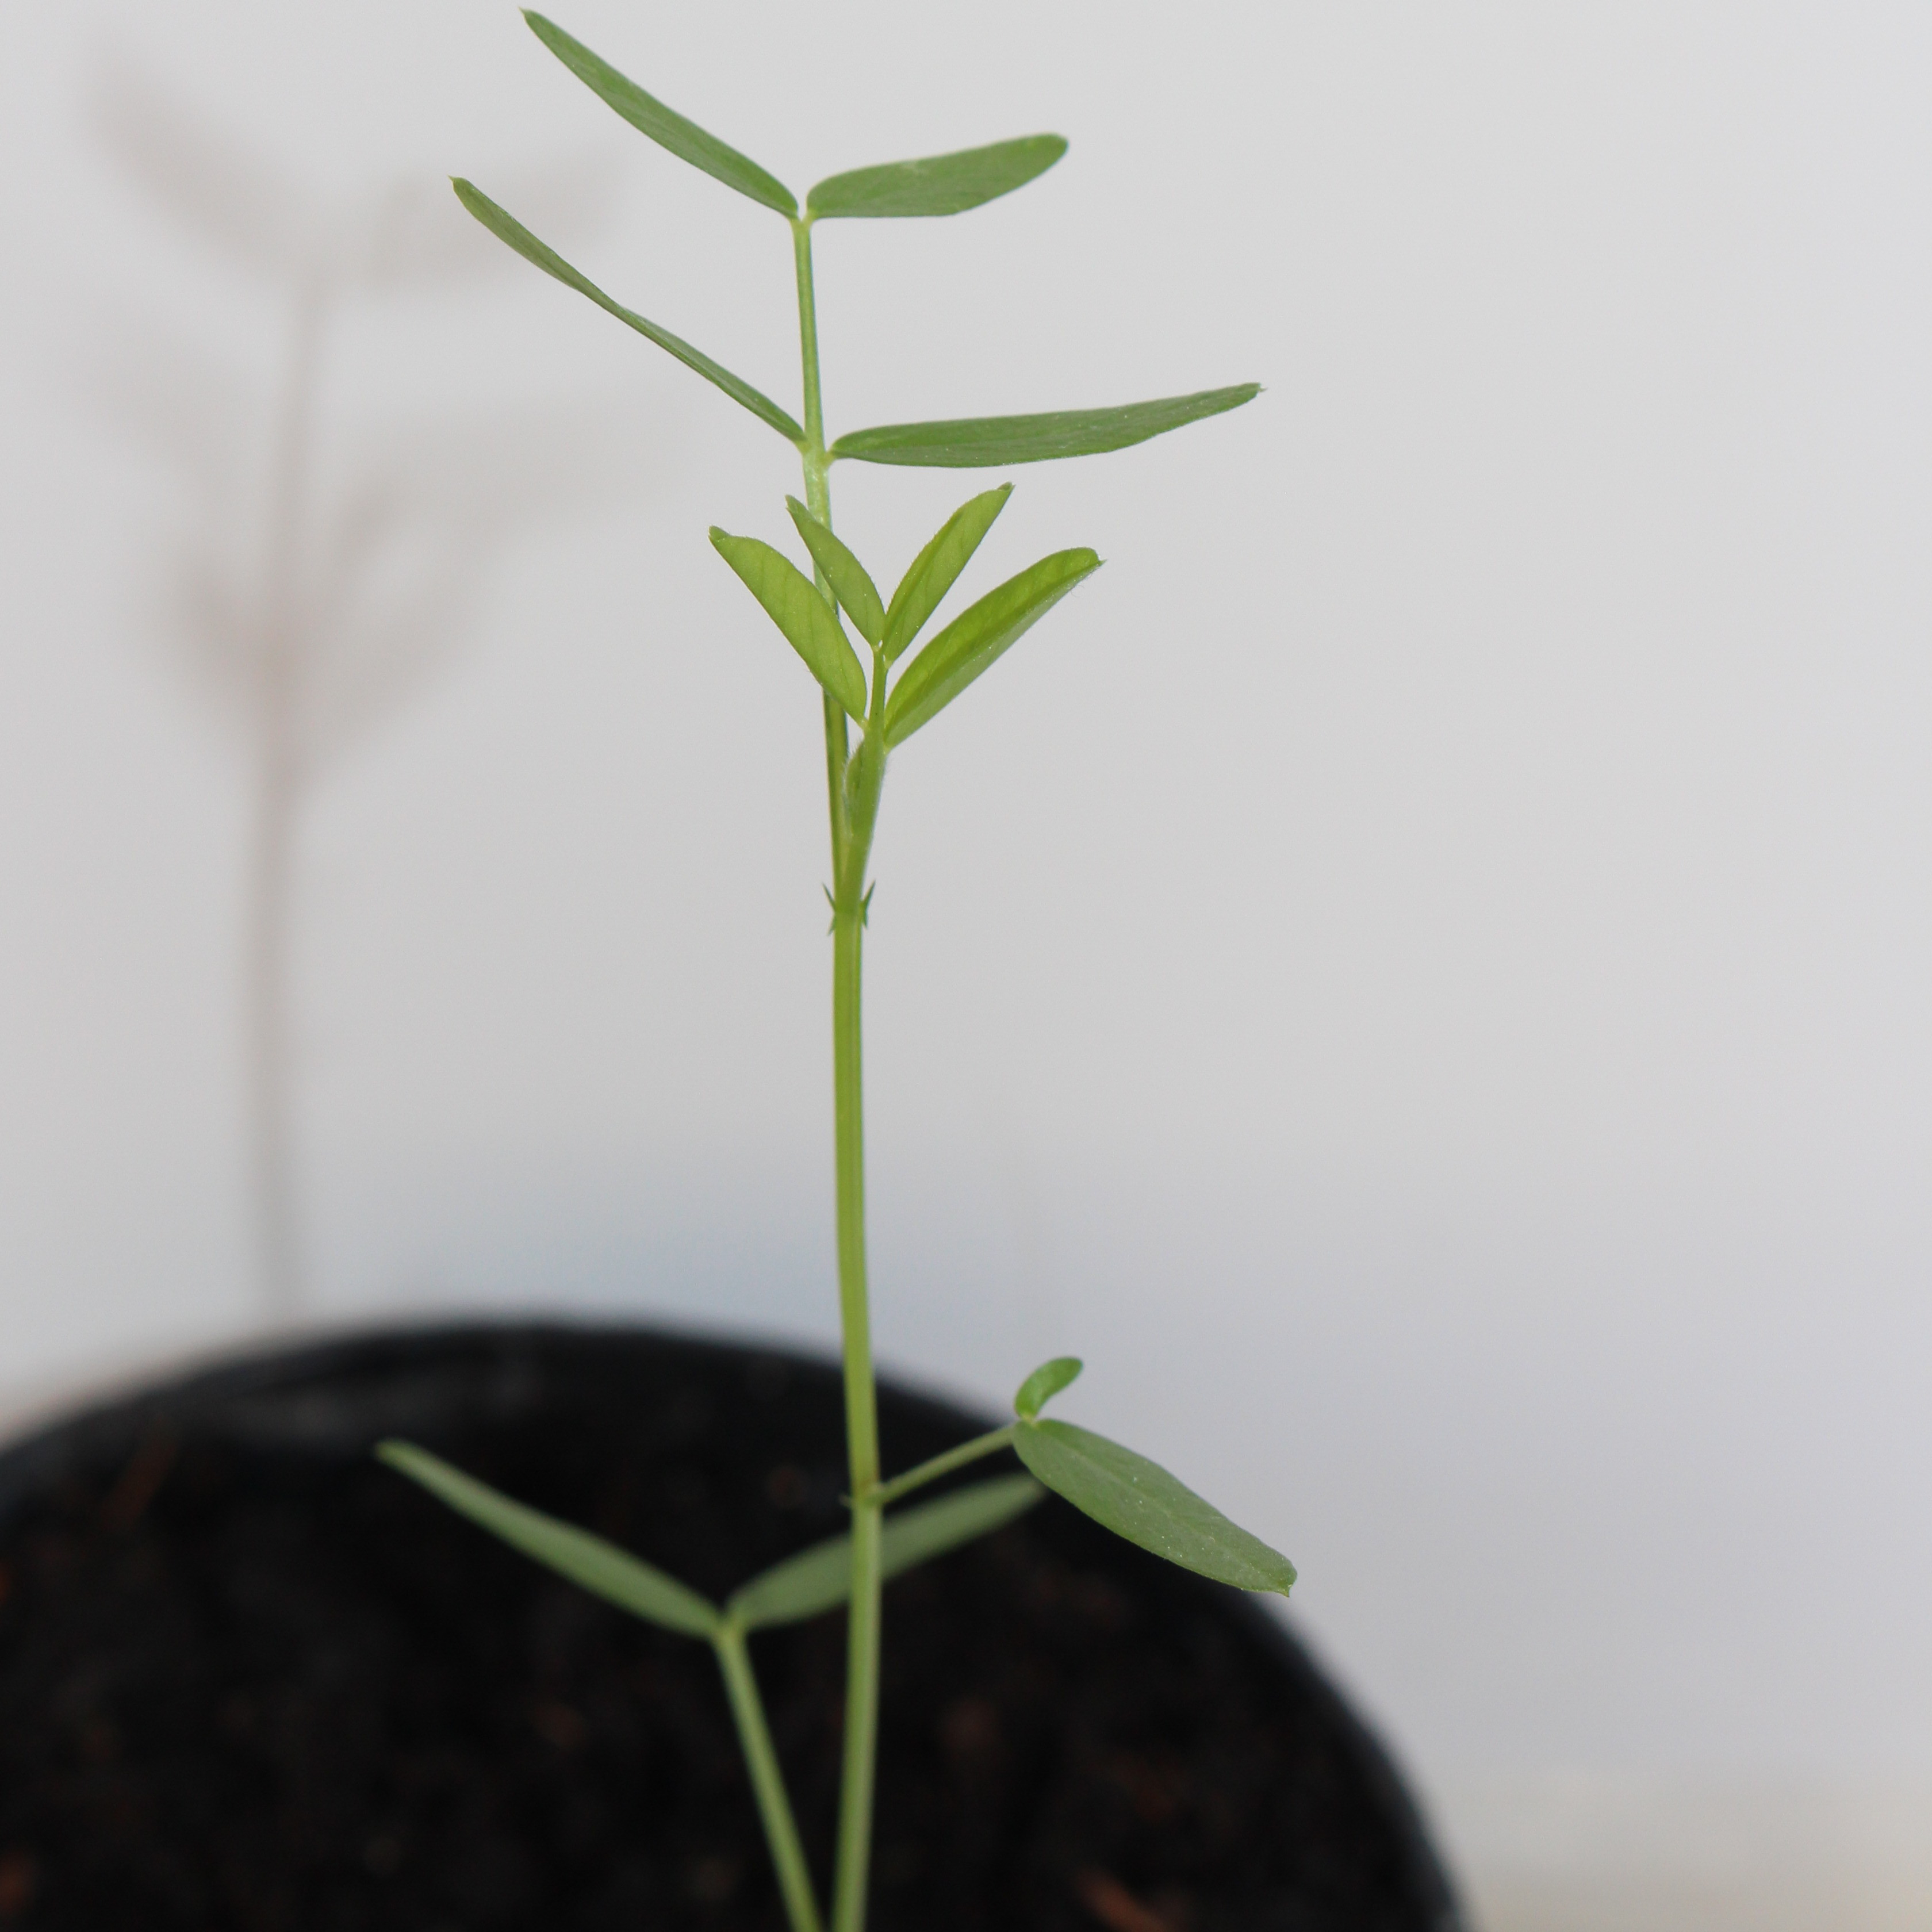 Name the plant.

Vicia sativa
